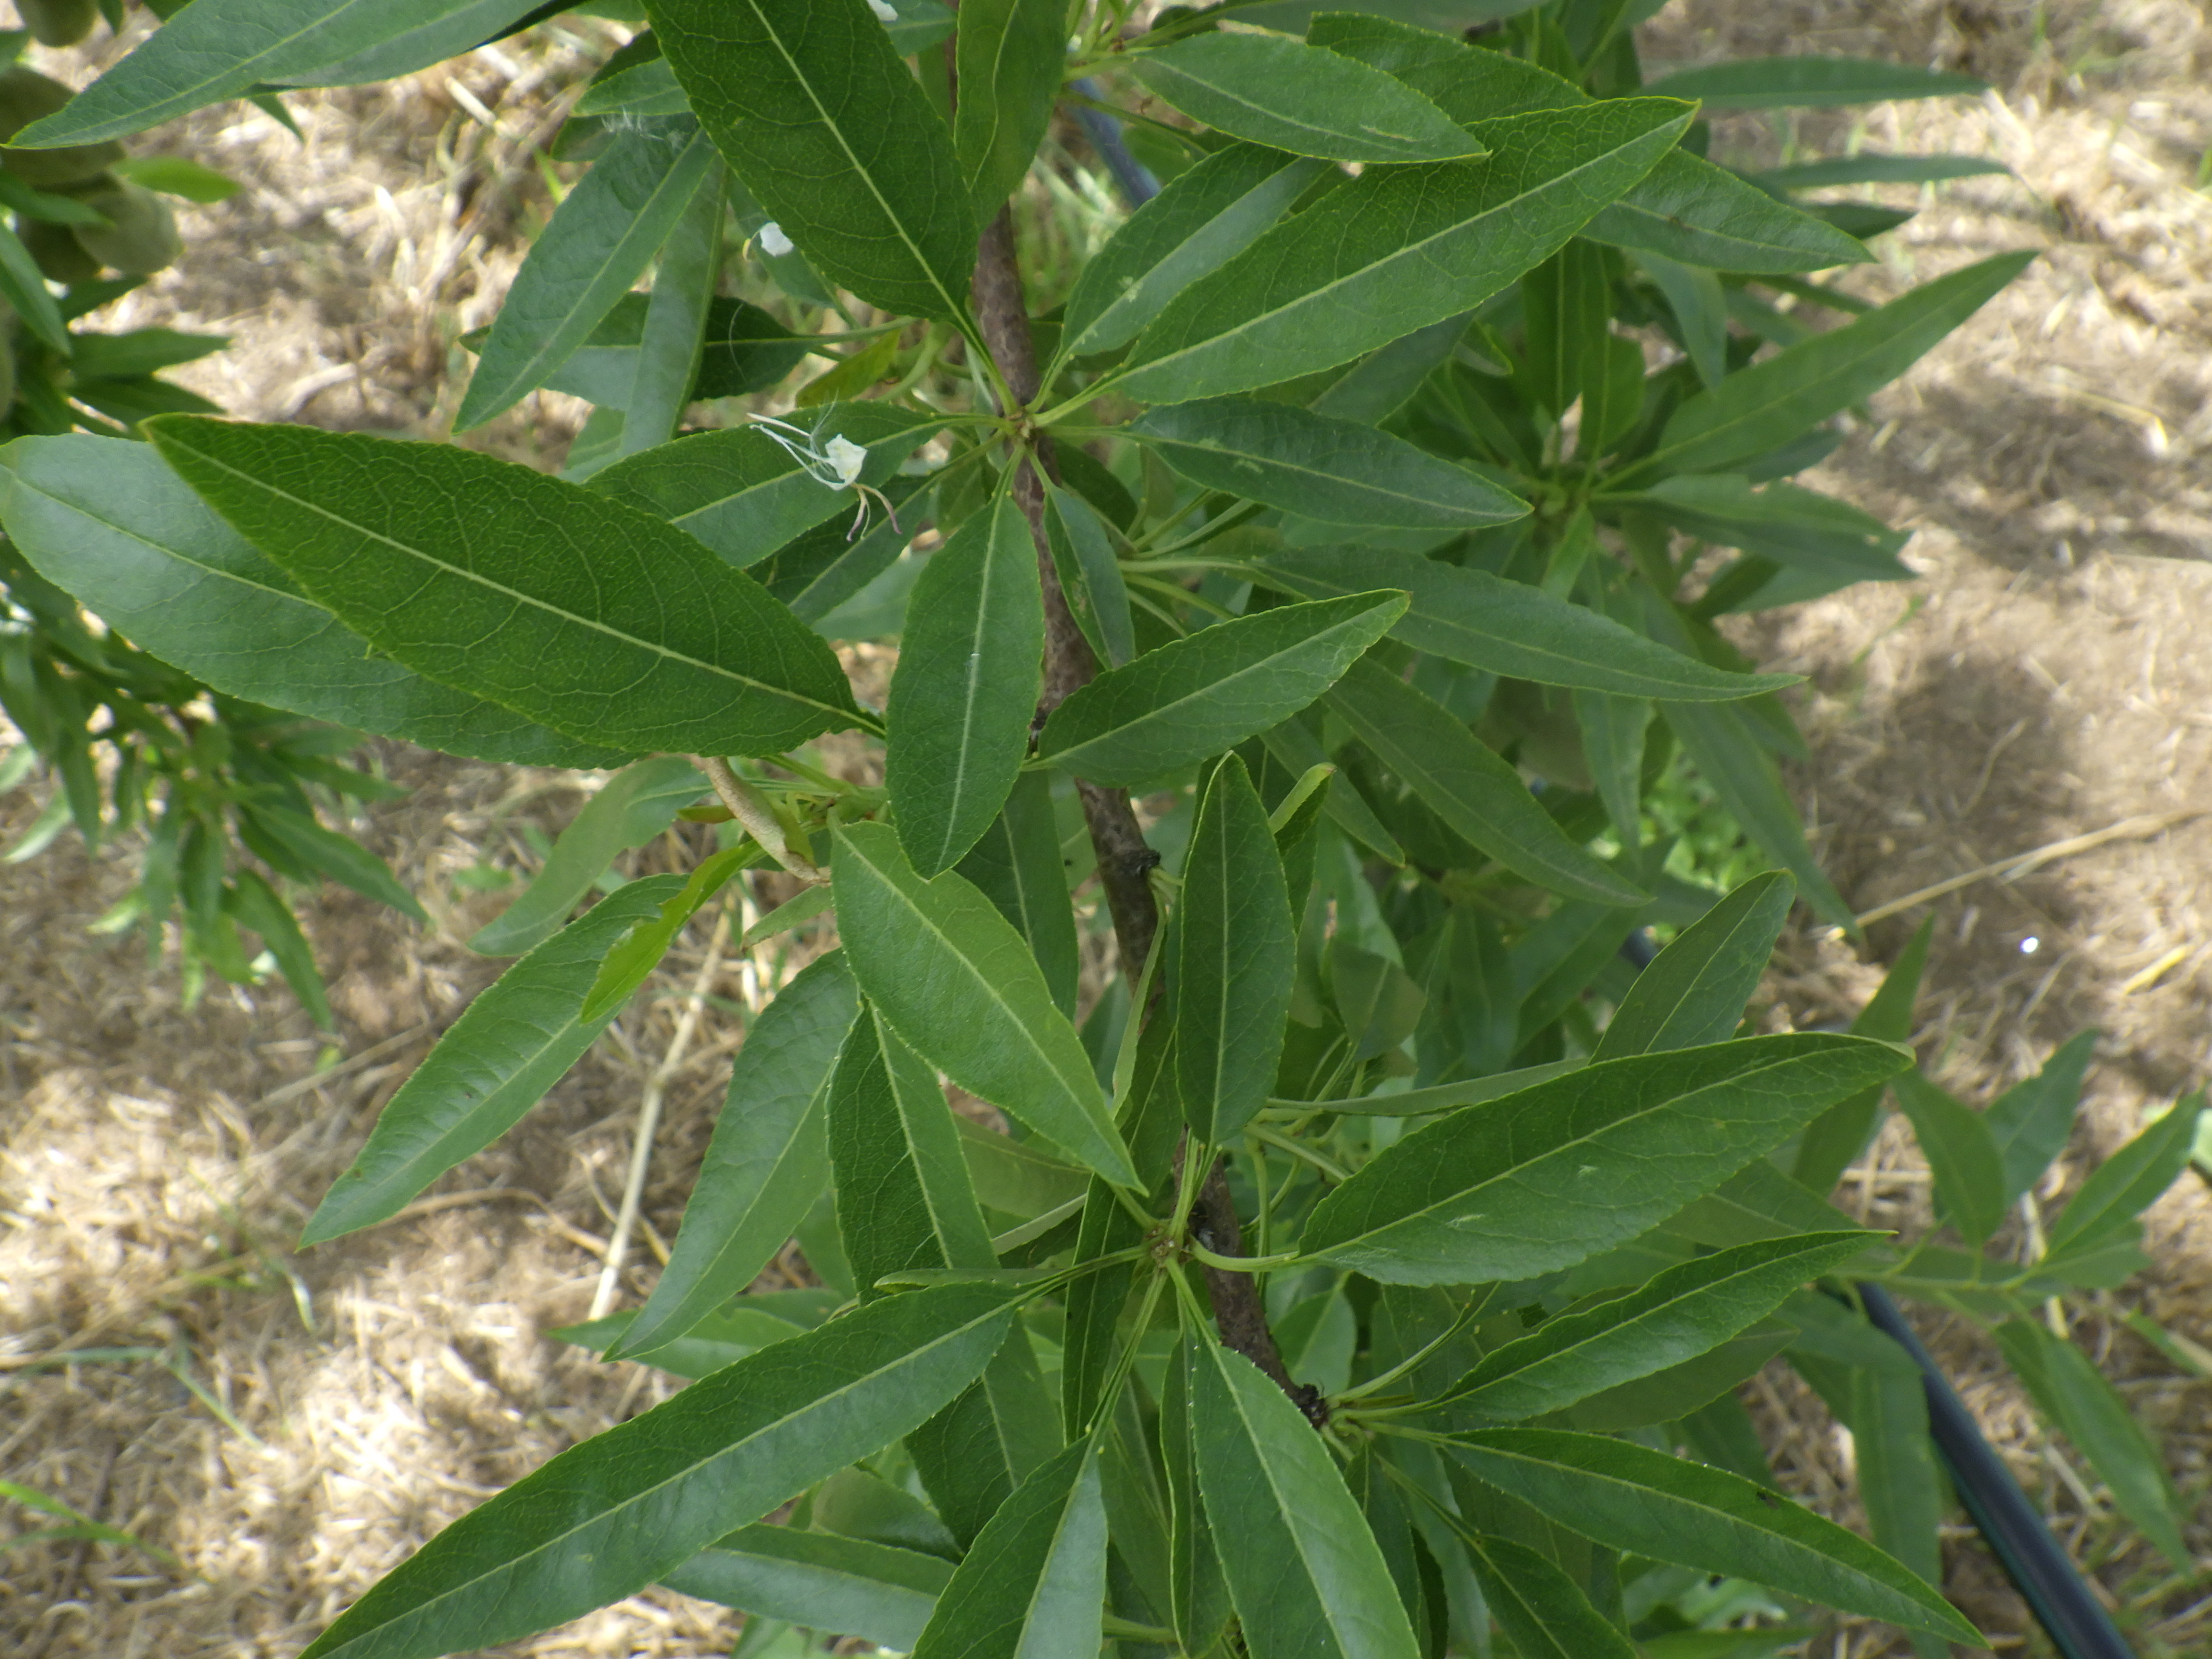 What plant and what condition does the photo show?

almond, healthy
